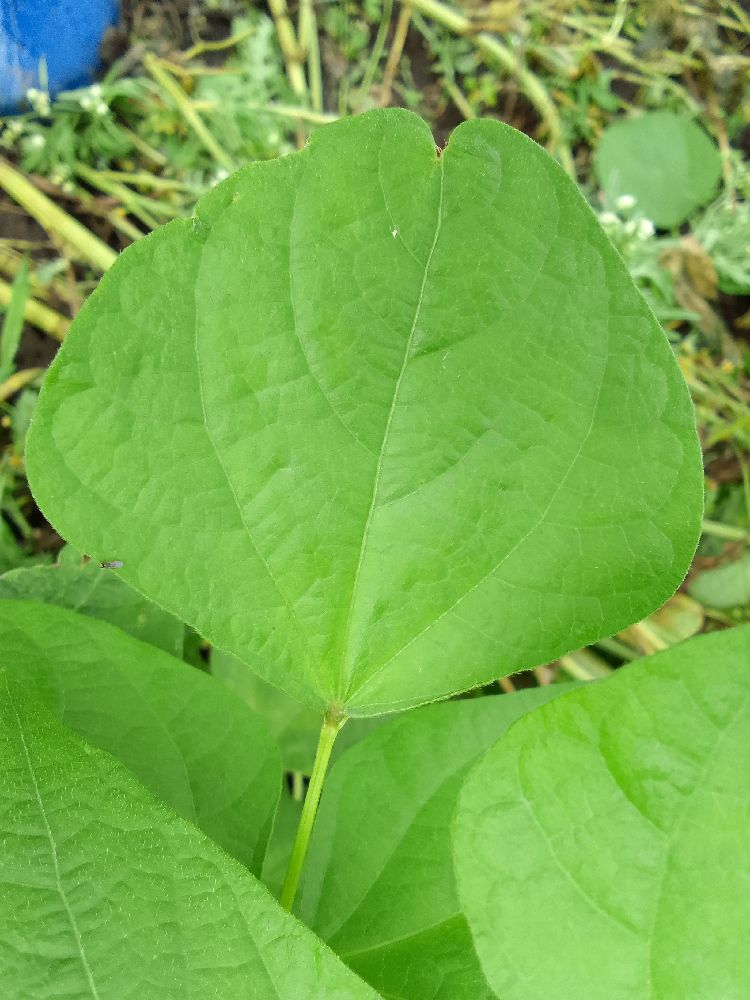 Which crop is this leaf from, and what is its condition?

common bean, healthy
